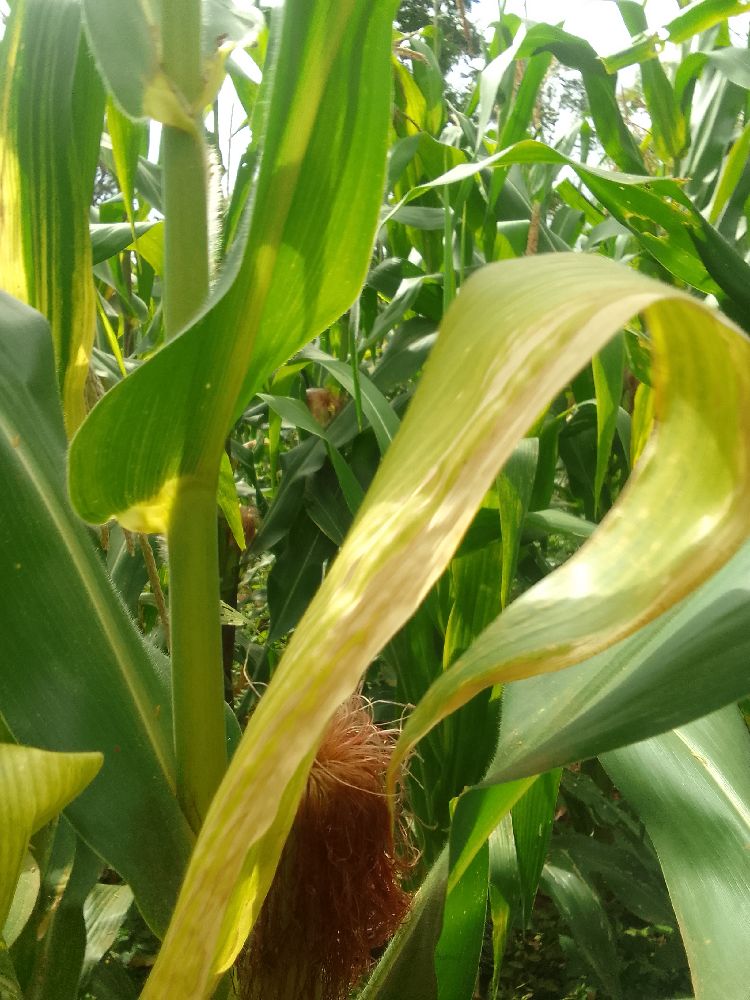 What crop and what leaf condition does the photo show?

maize, maize lethal necrosis
